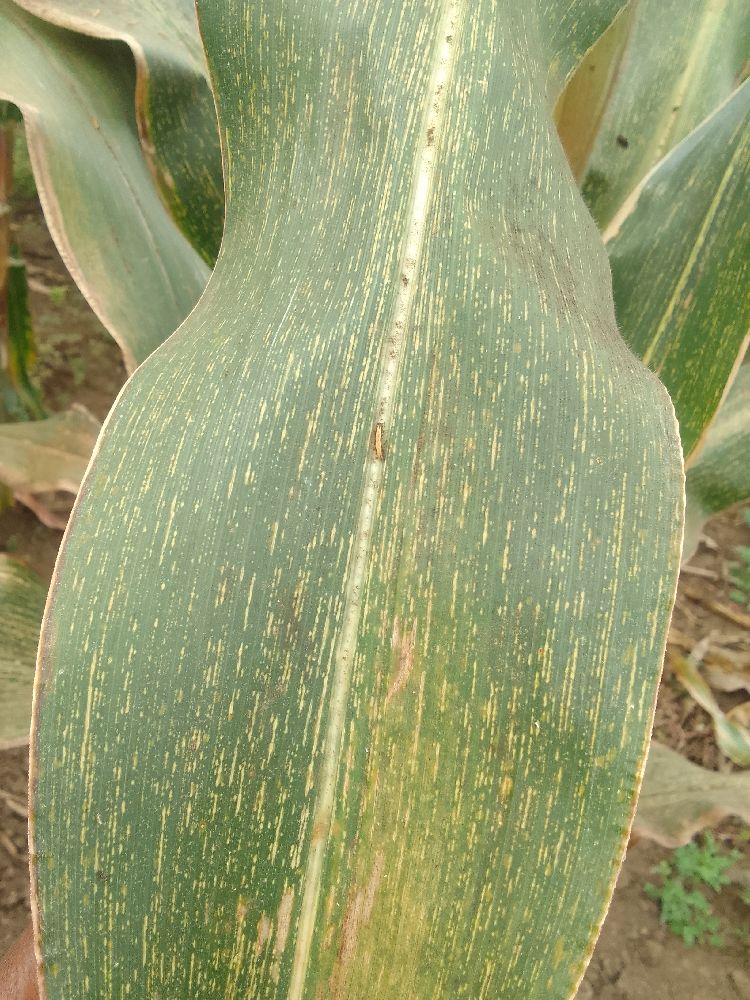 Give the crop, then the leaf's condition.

maize, maize streak virus
